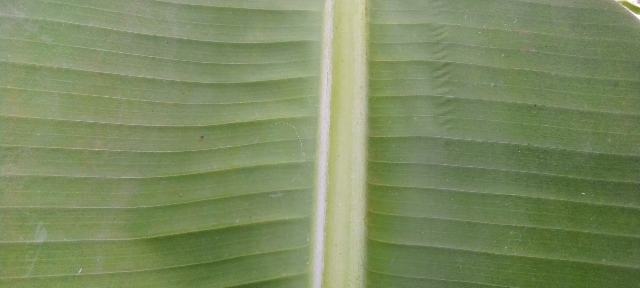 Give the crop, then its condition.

banana, healthy
